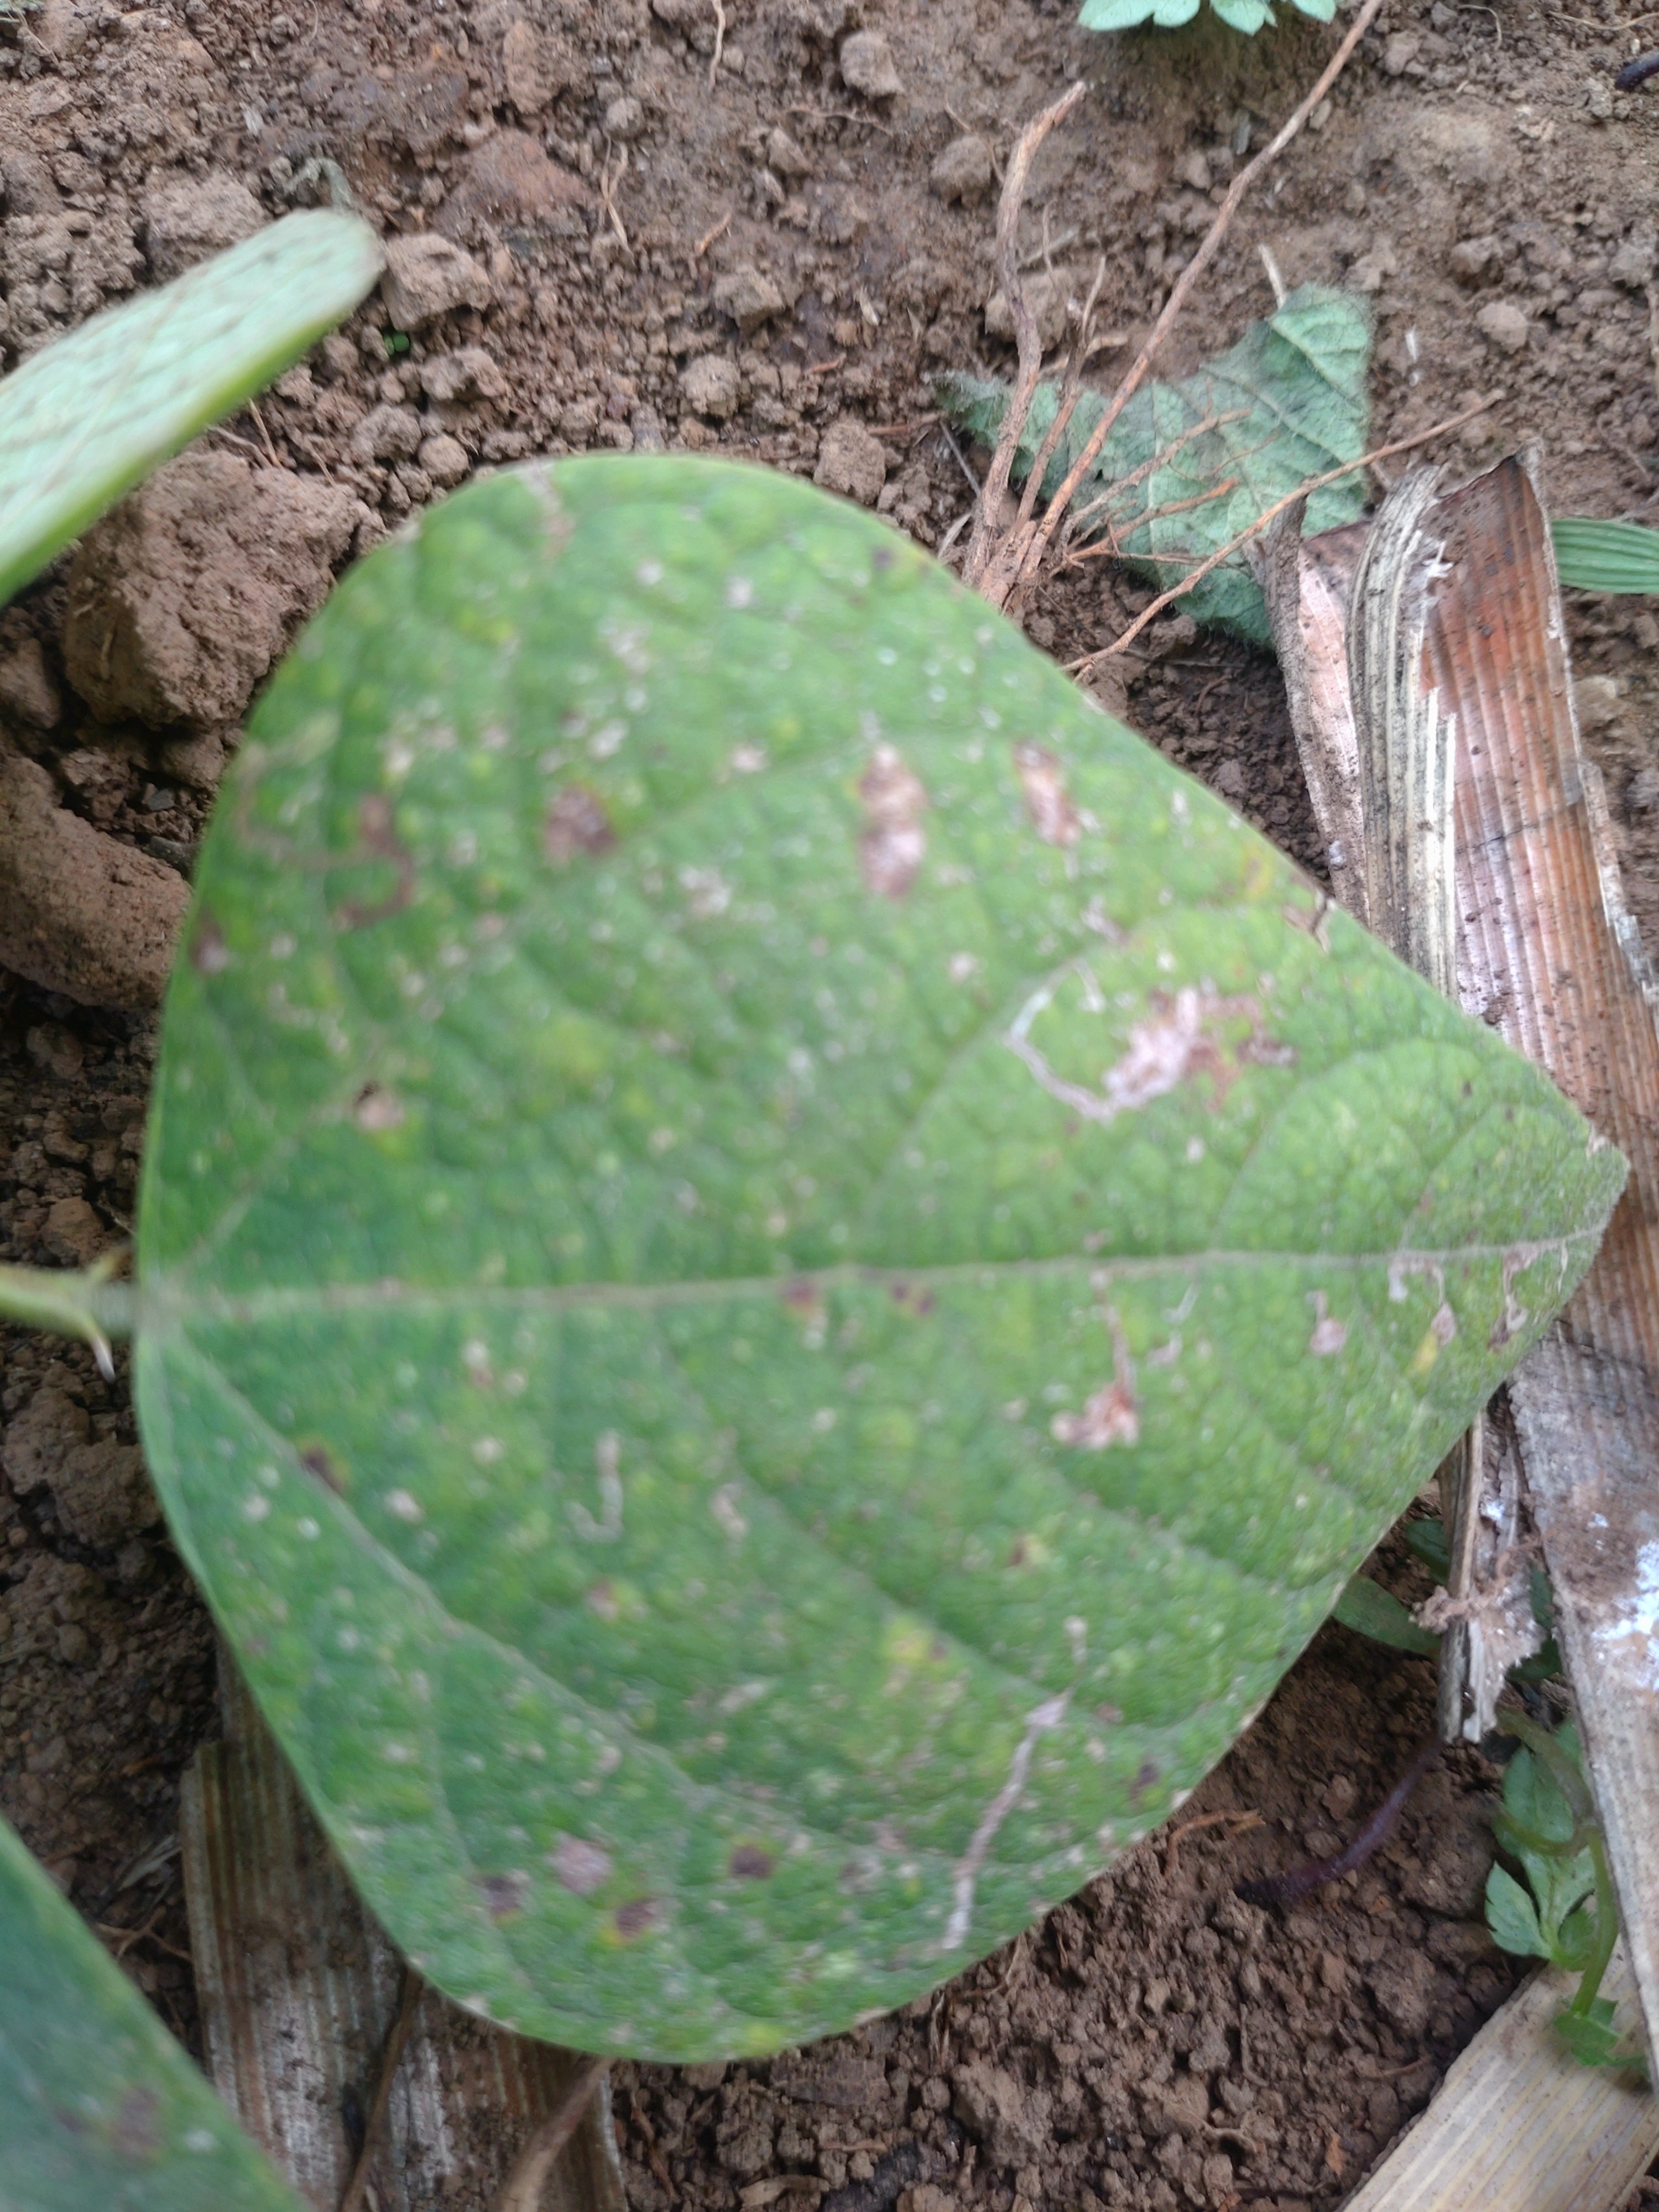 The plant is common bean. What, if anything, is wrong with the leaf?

anthracnose
